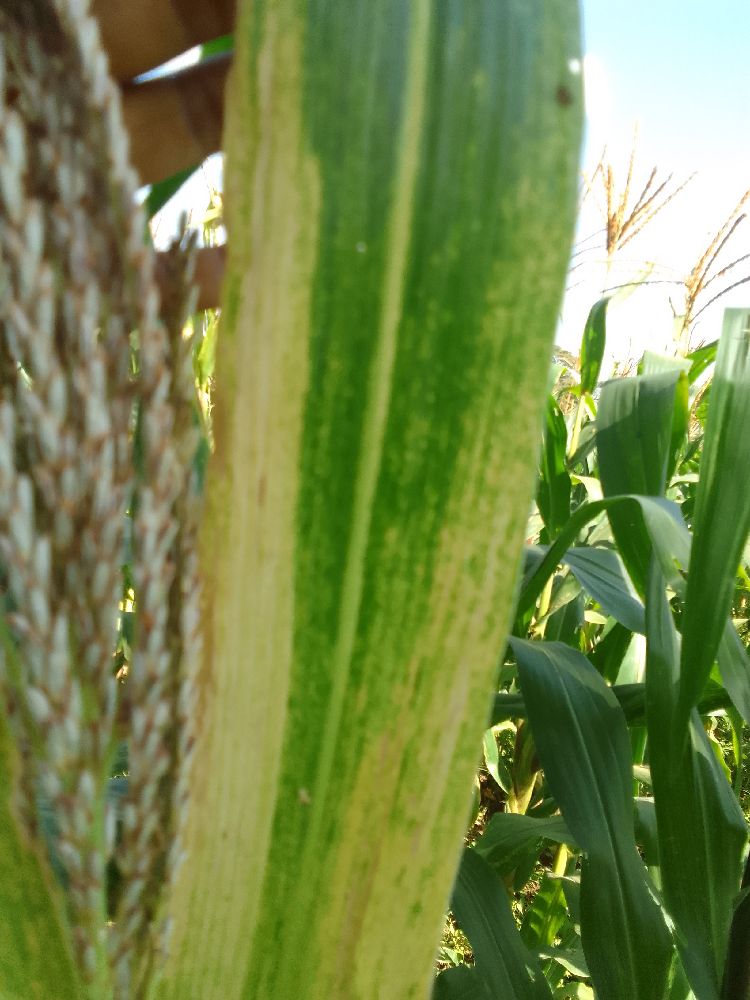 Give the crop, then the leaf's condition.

maize, maize lethal necrosis
